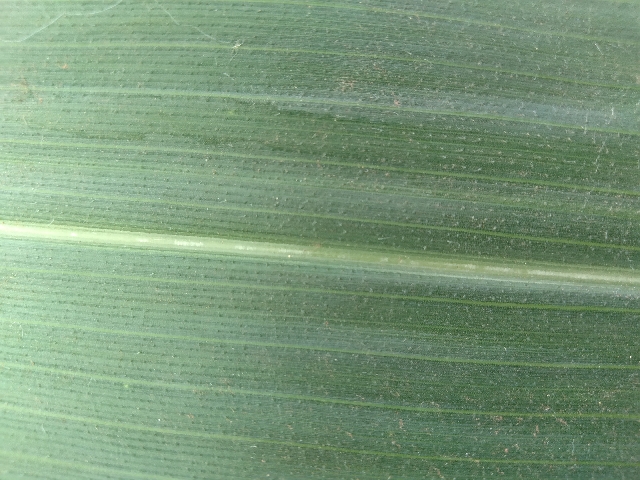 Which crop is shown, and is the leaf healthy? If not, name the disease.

maize, healthy
